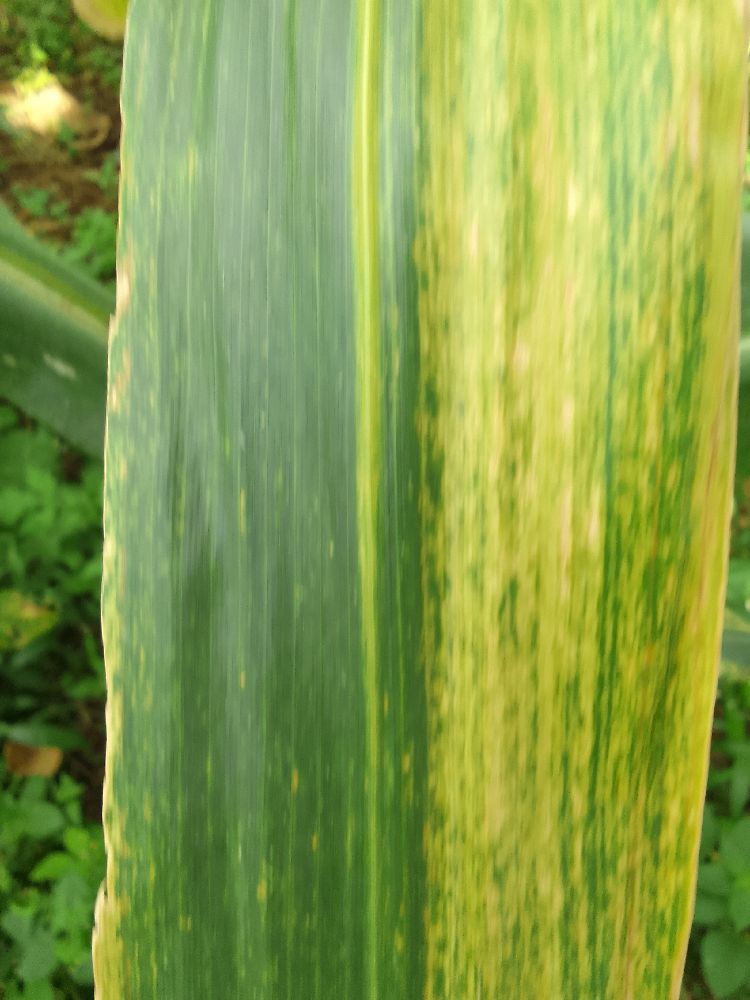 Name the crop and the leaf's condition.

maize, maize lethal necrosis
